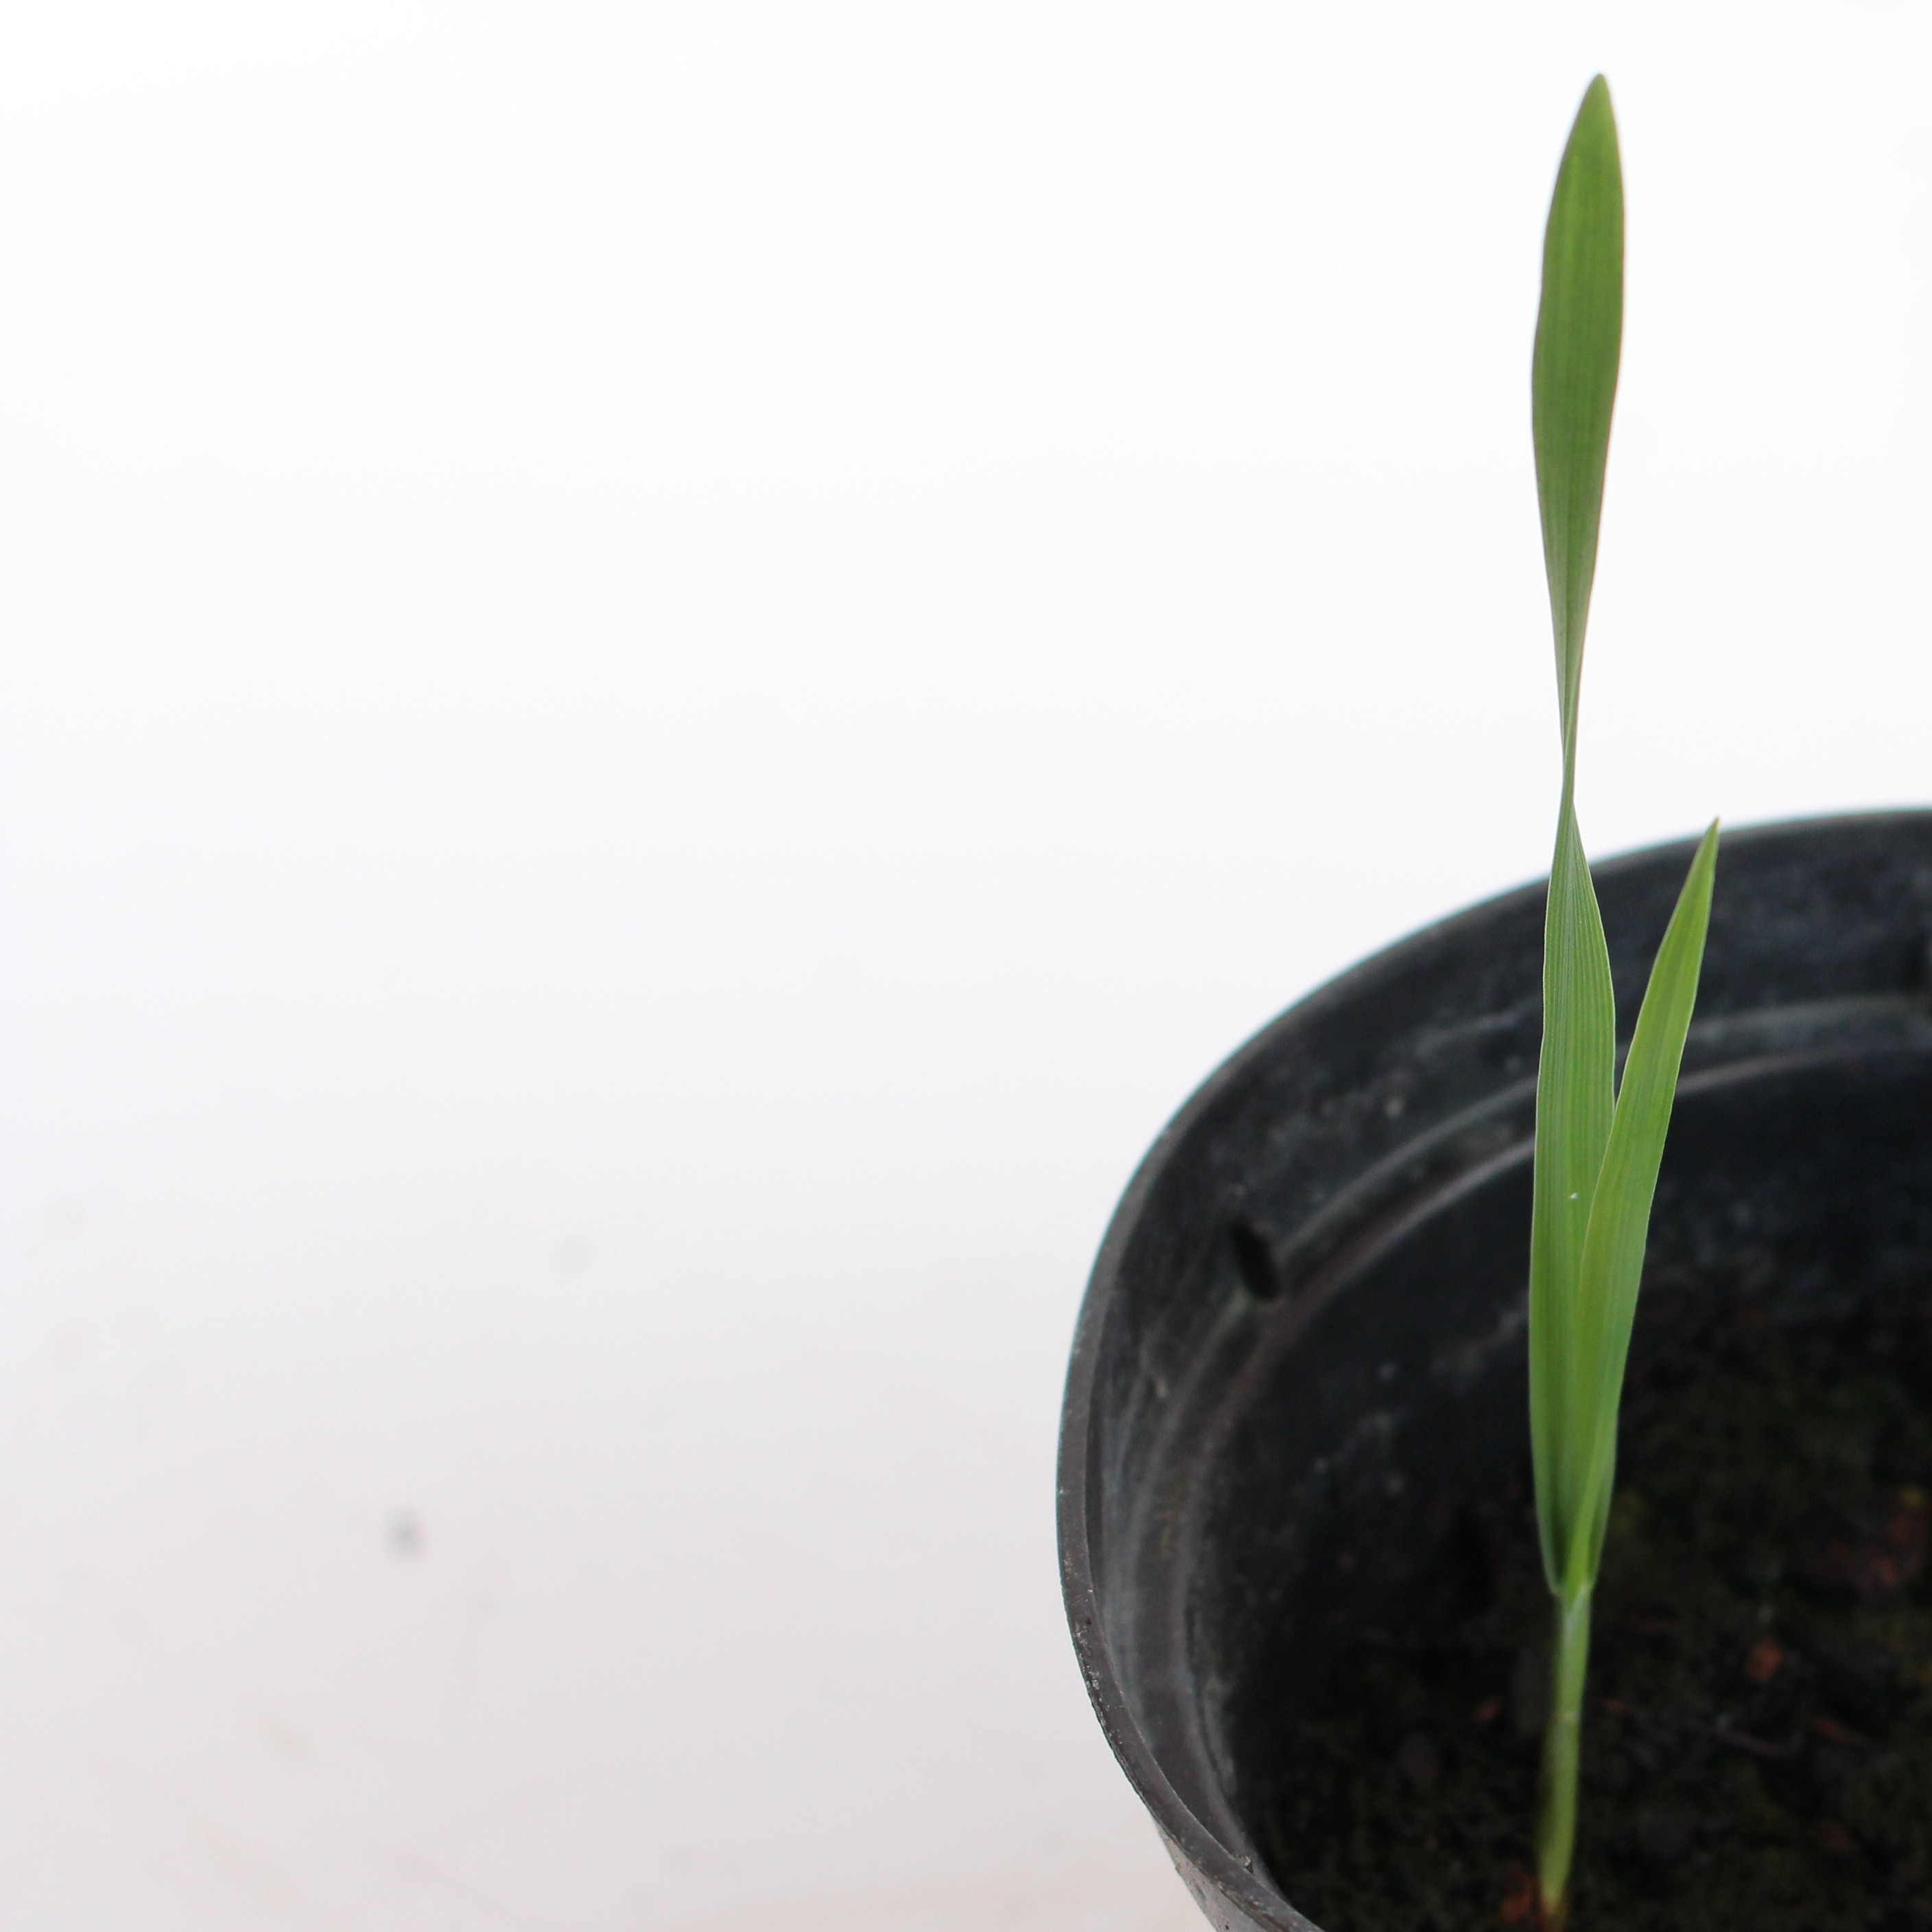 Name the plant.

Avena sterilis
